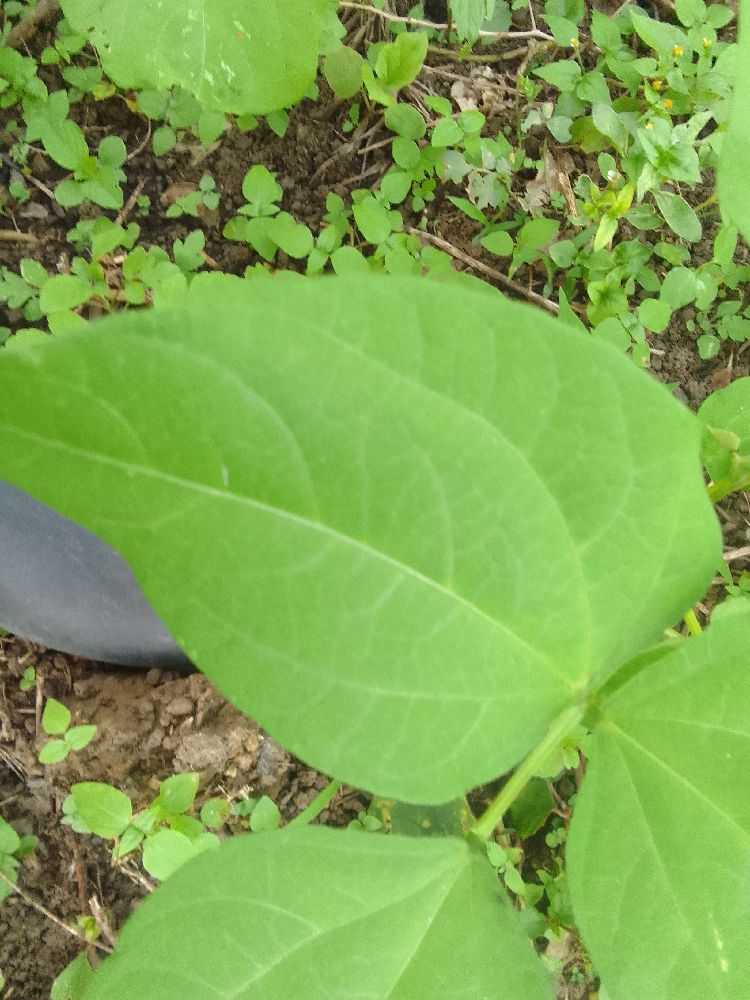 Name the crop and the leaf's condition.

common bean, healthy
